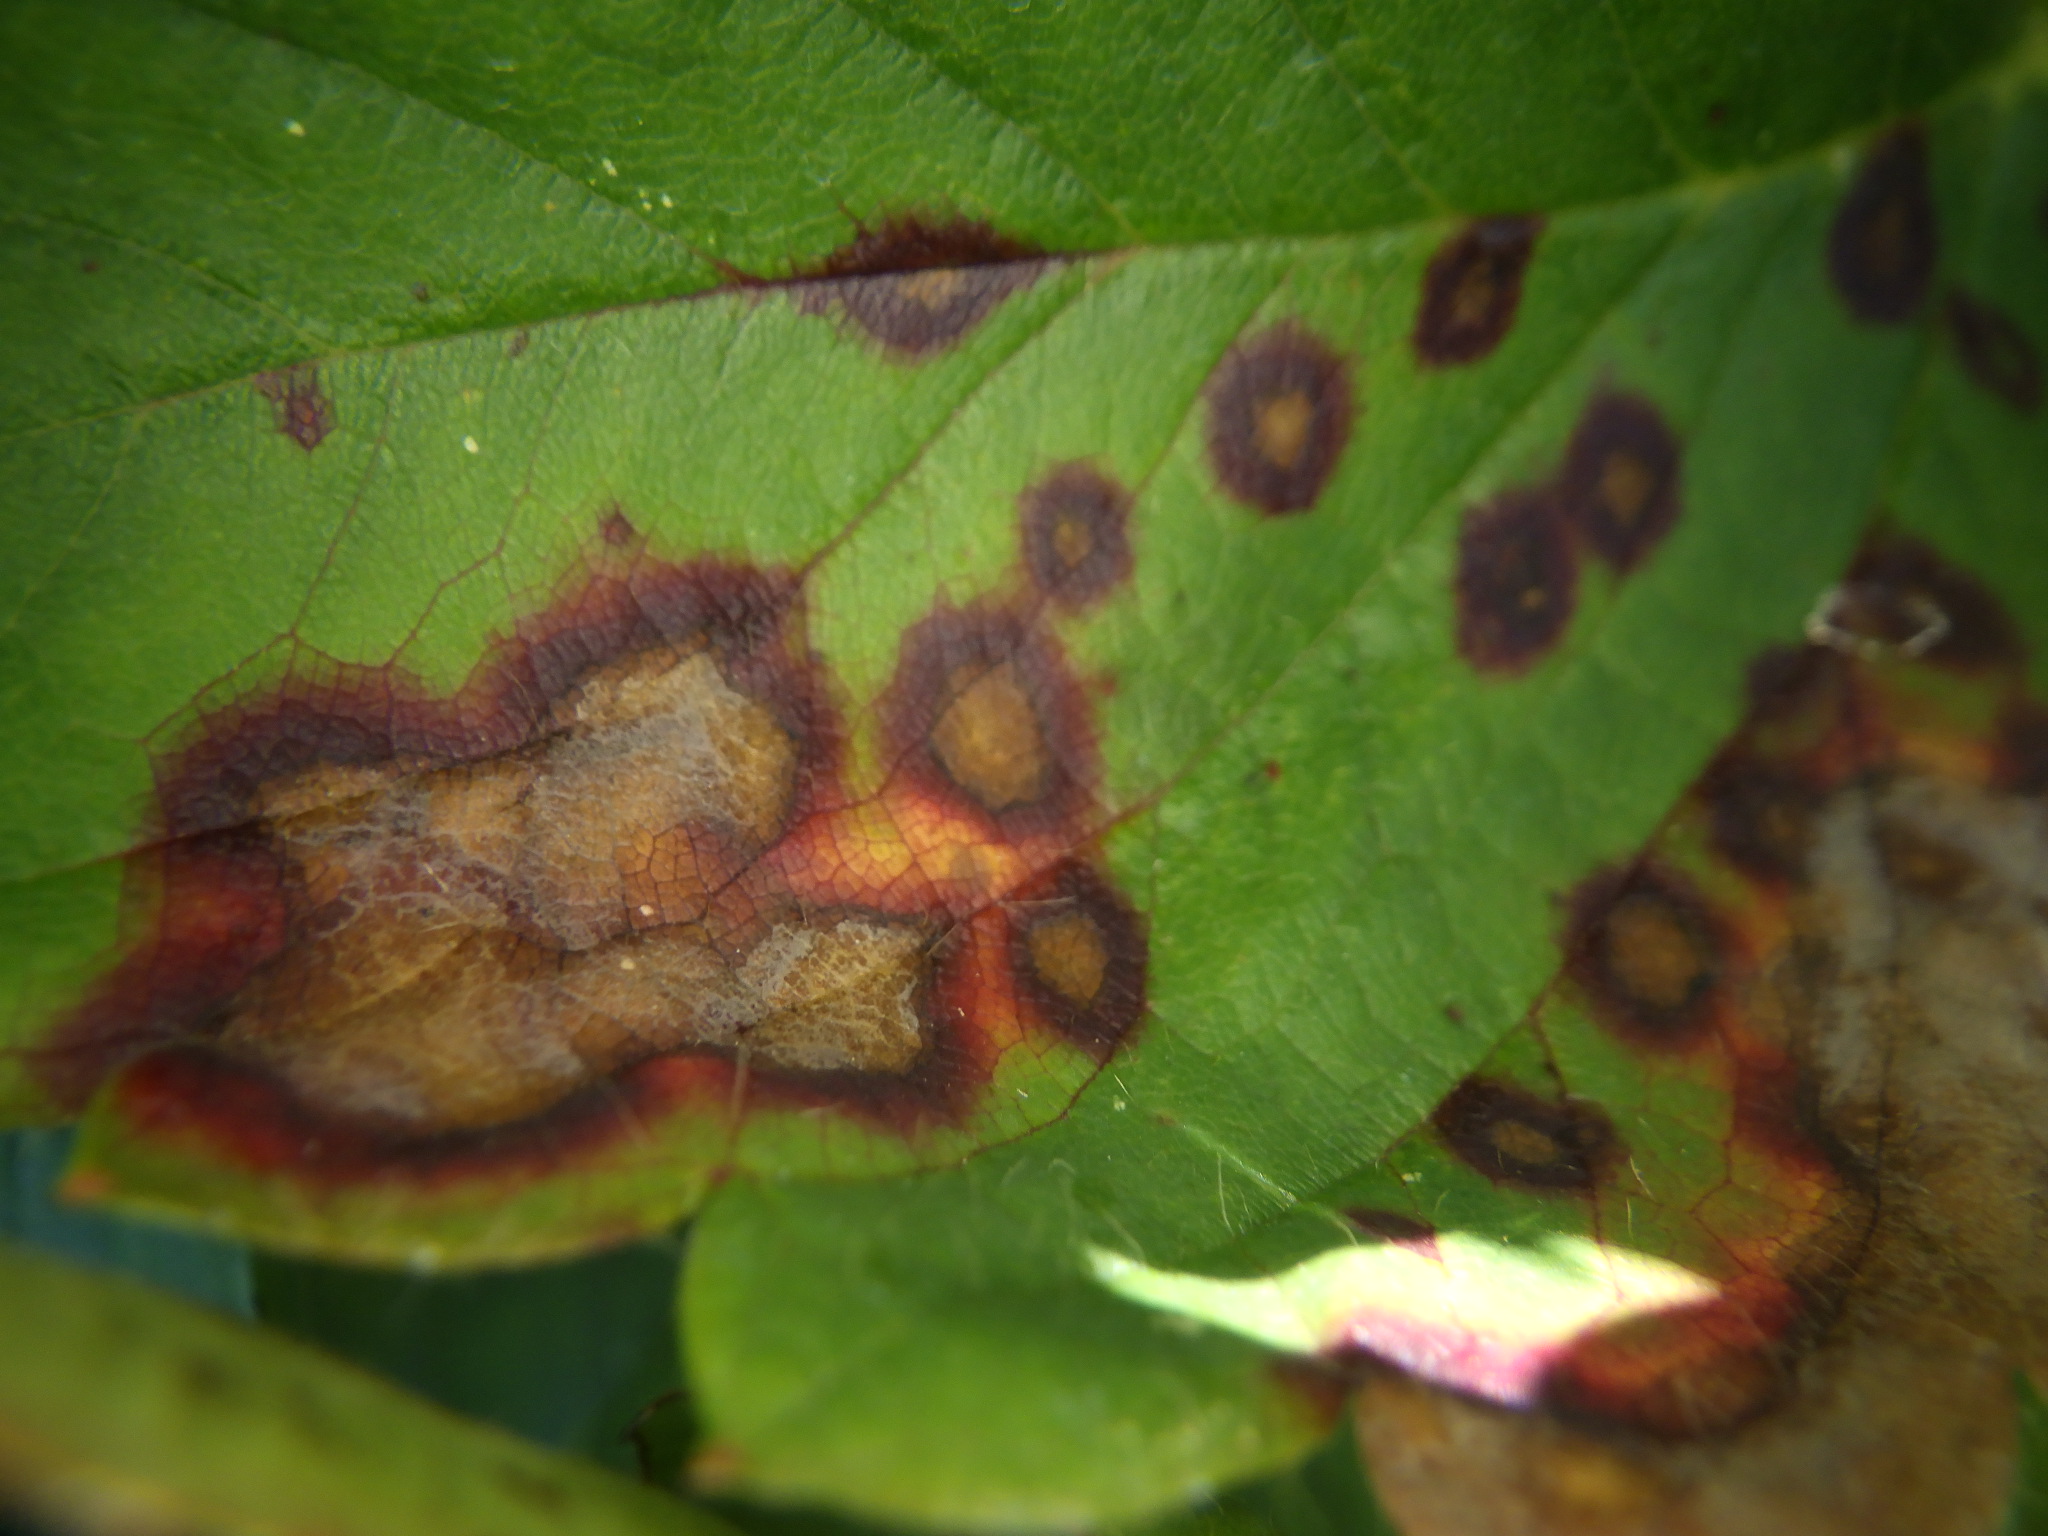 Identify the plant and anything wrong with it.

strawberry, leaf scorch
